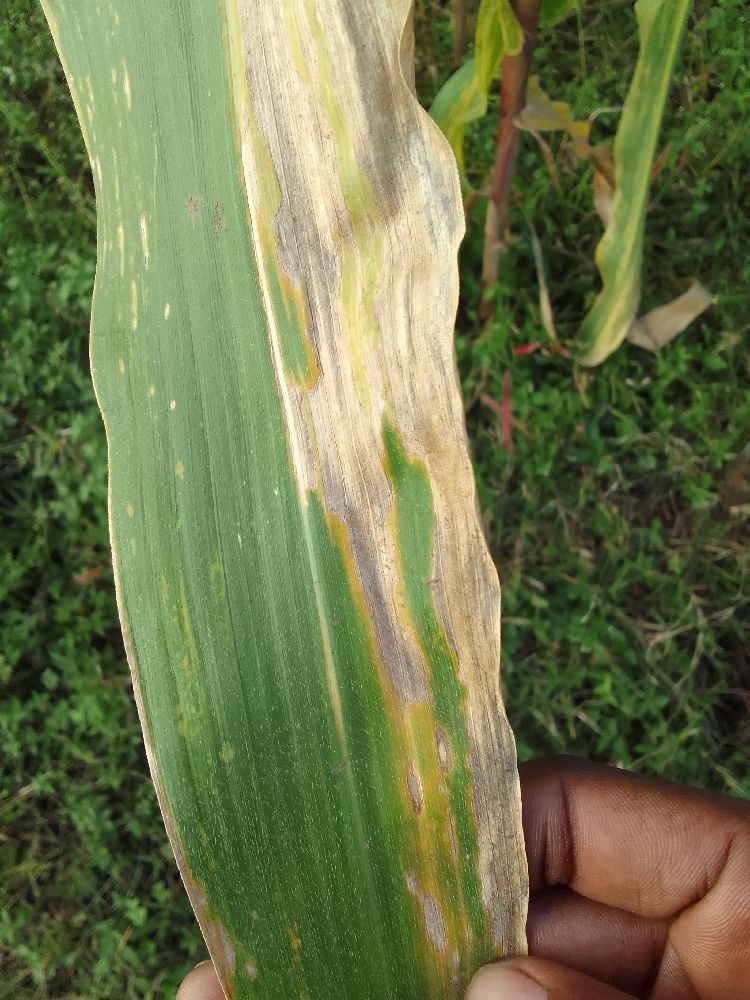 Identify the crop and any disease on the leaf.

maize, maize lethal necrosis
